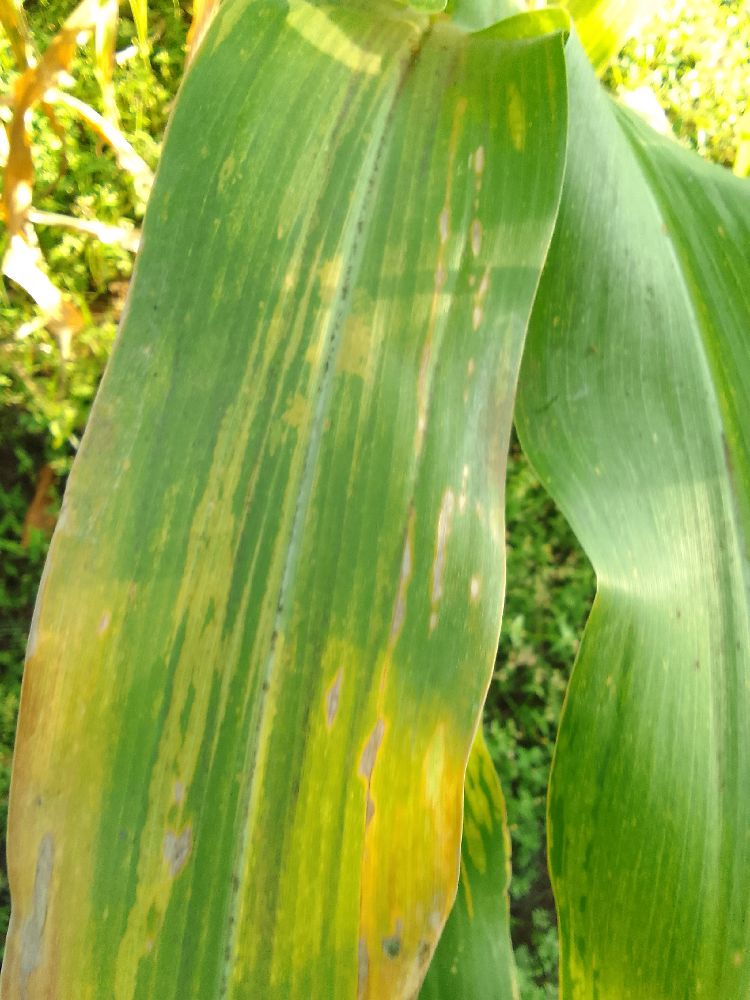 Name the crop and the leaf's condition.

maize, maize lethal necrosis
